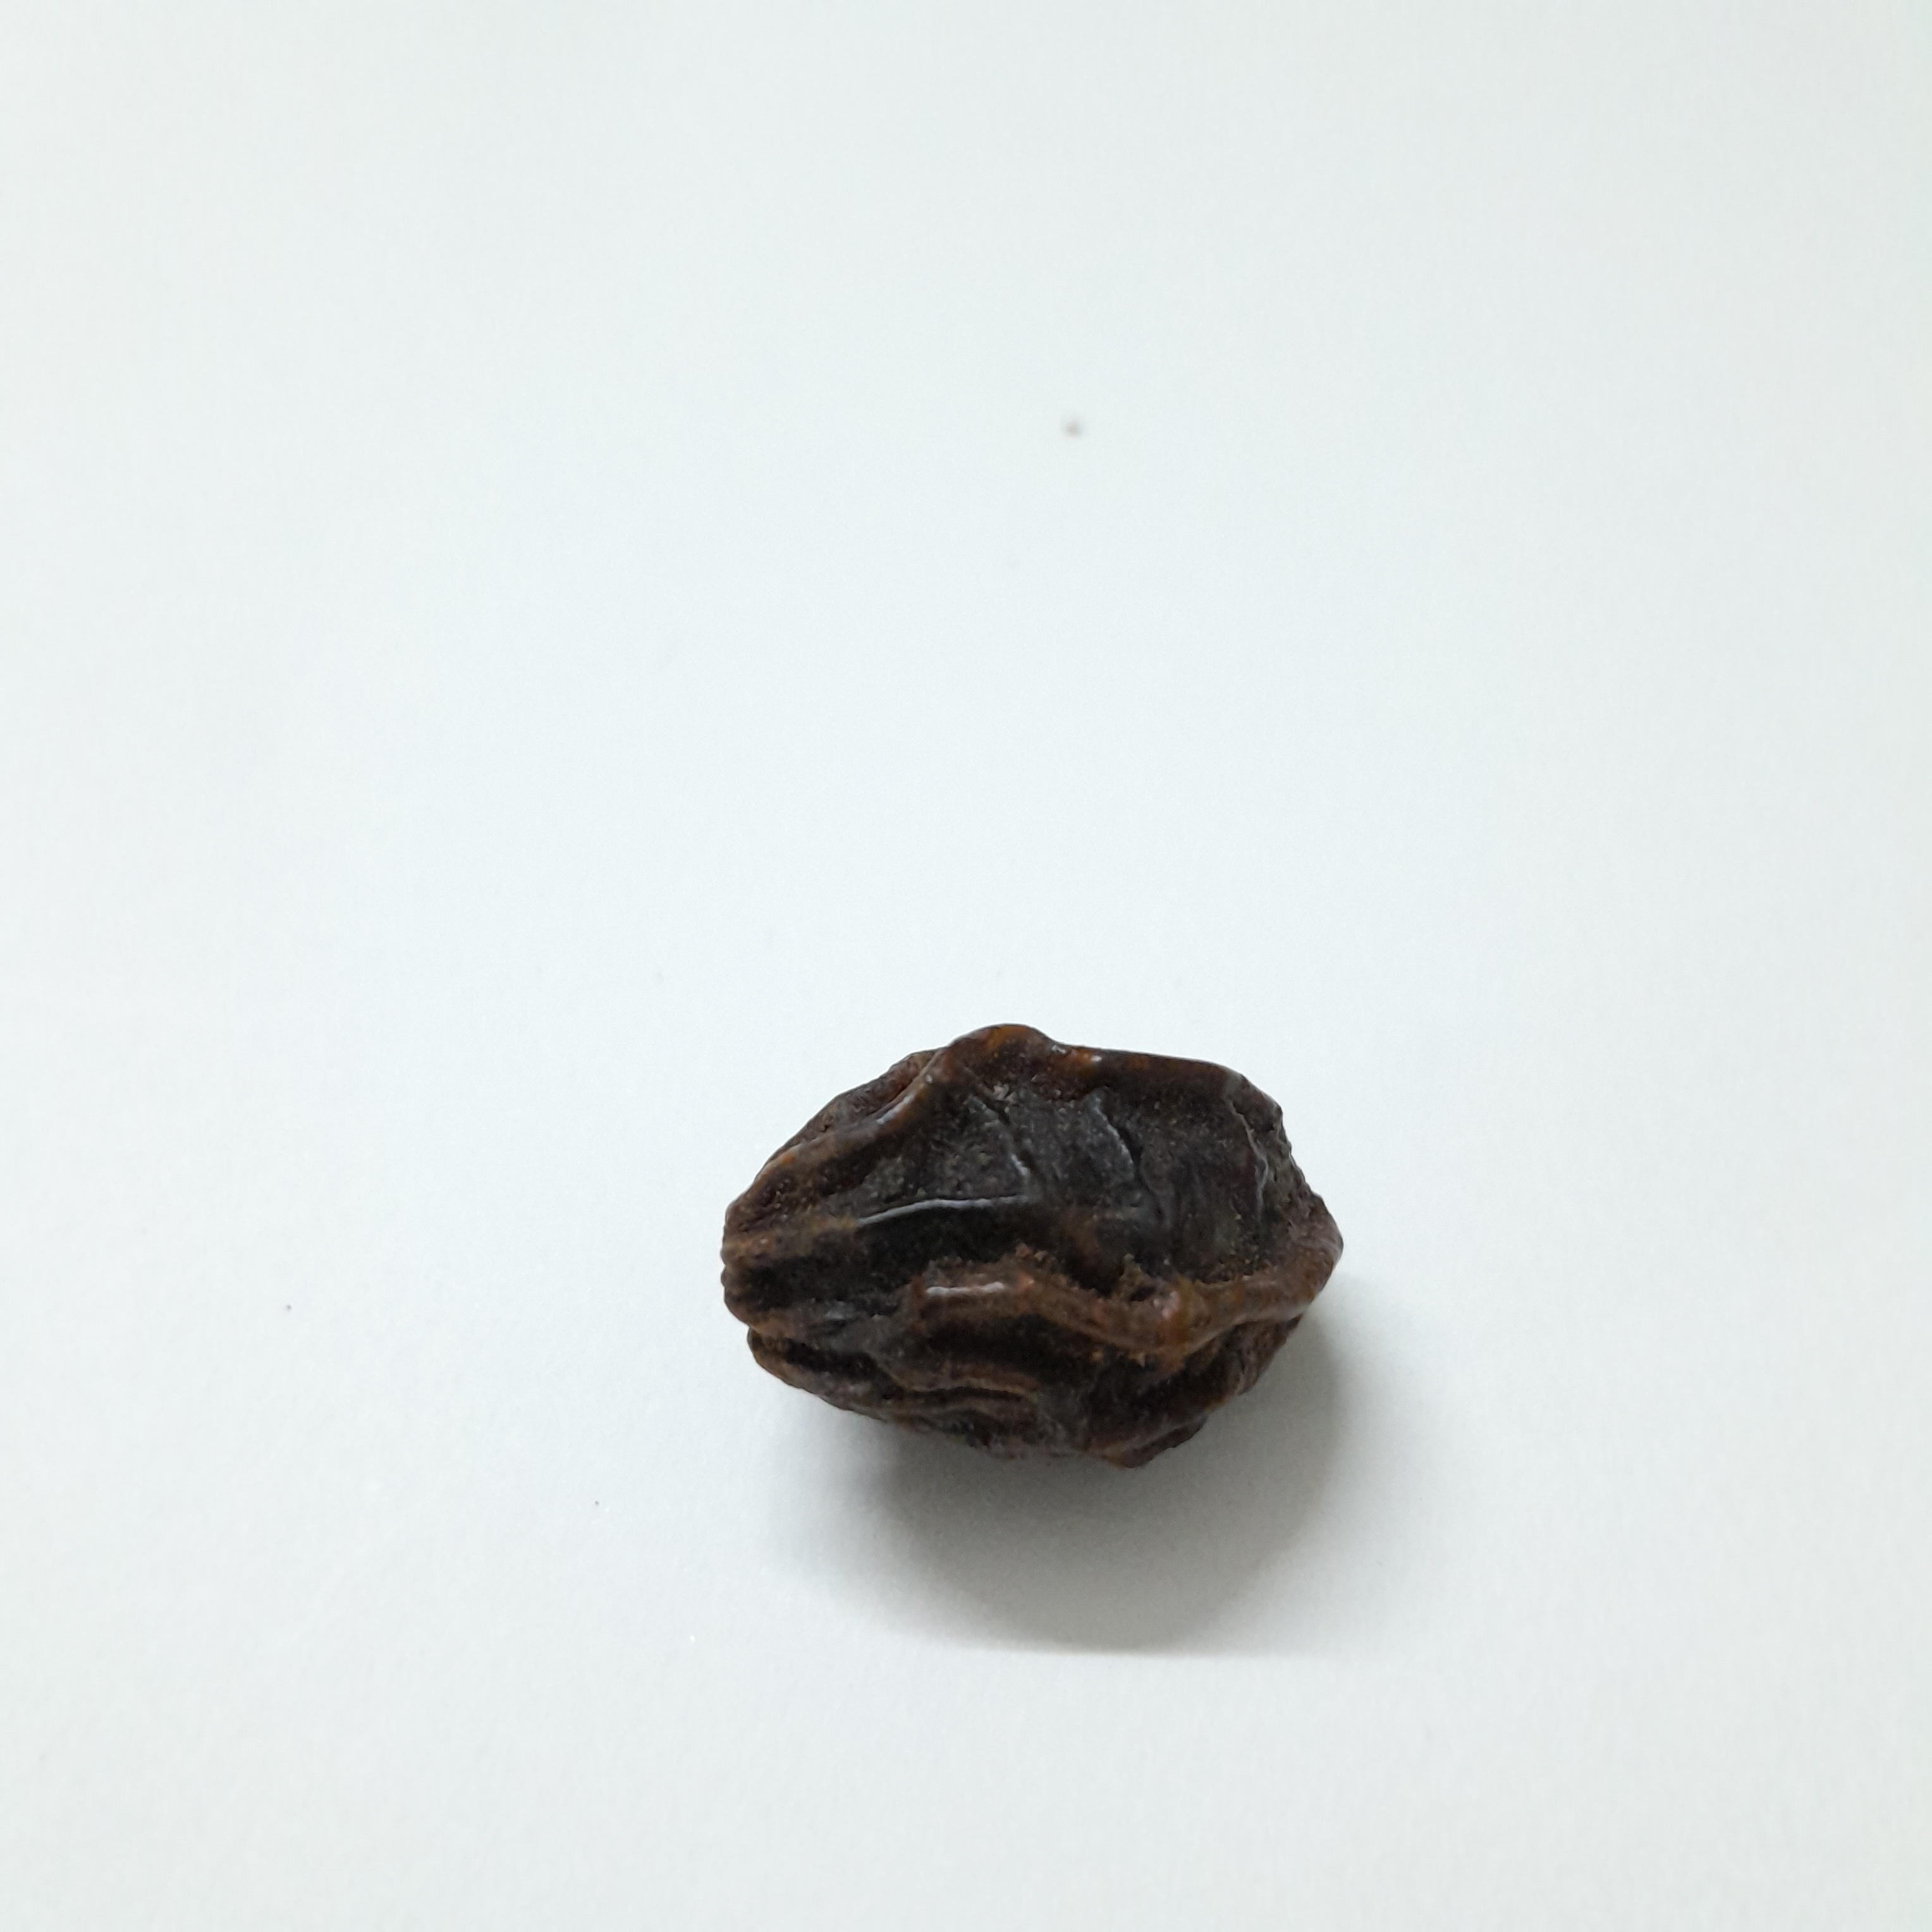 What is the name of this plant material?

kadukharik
